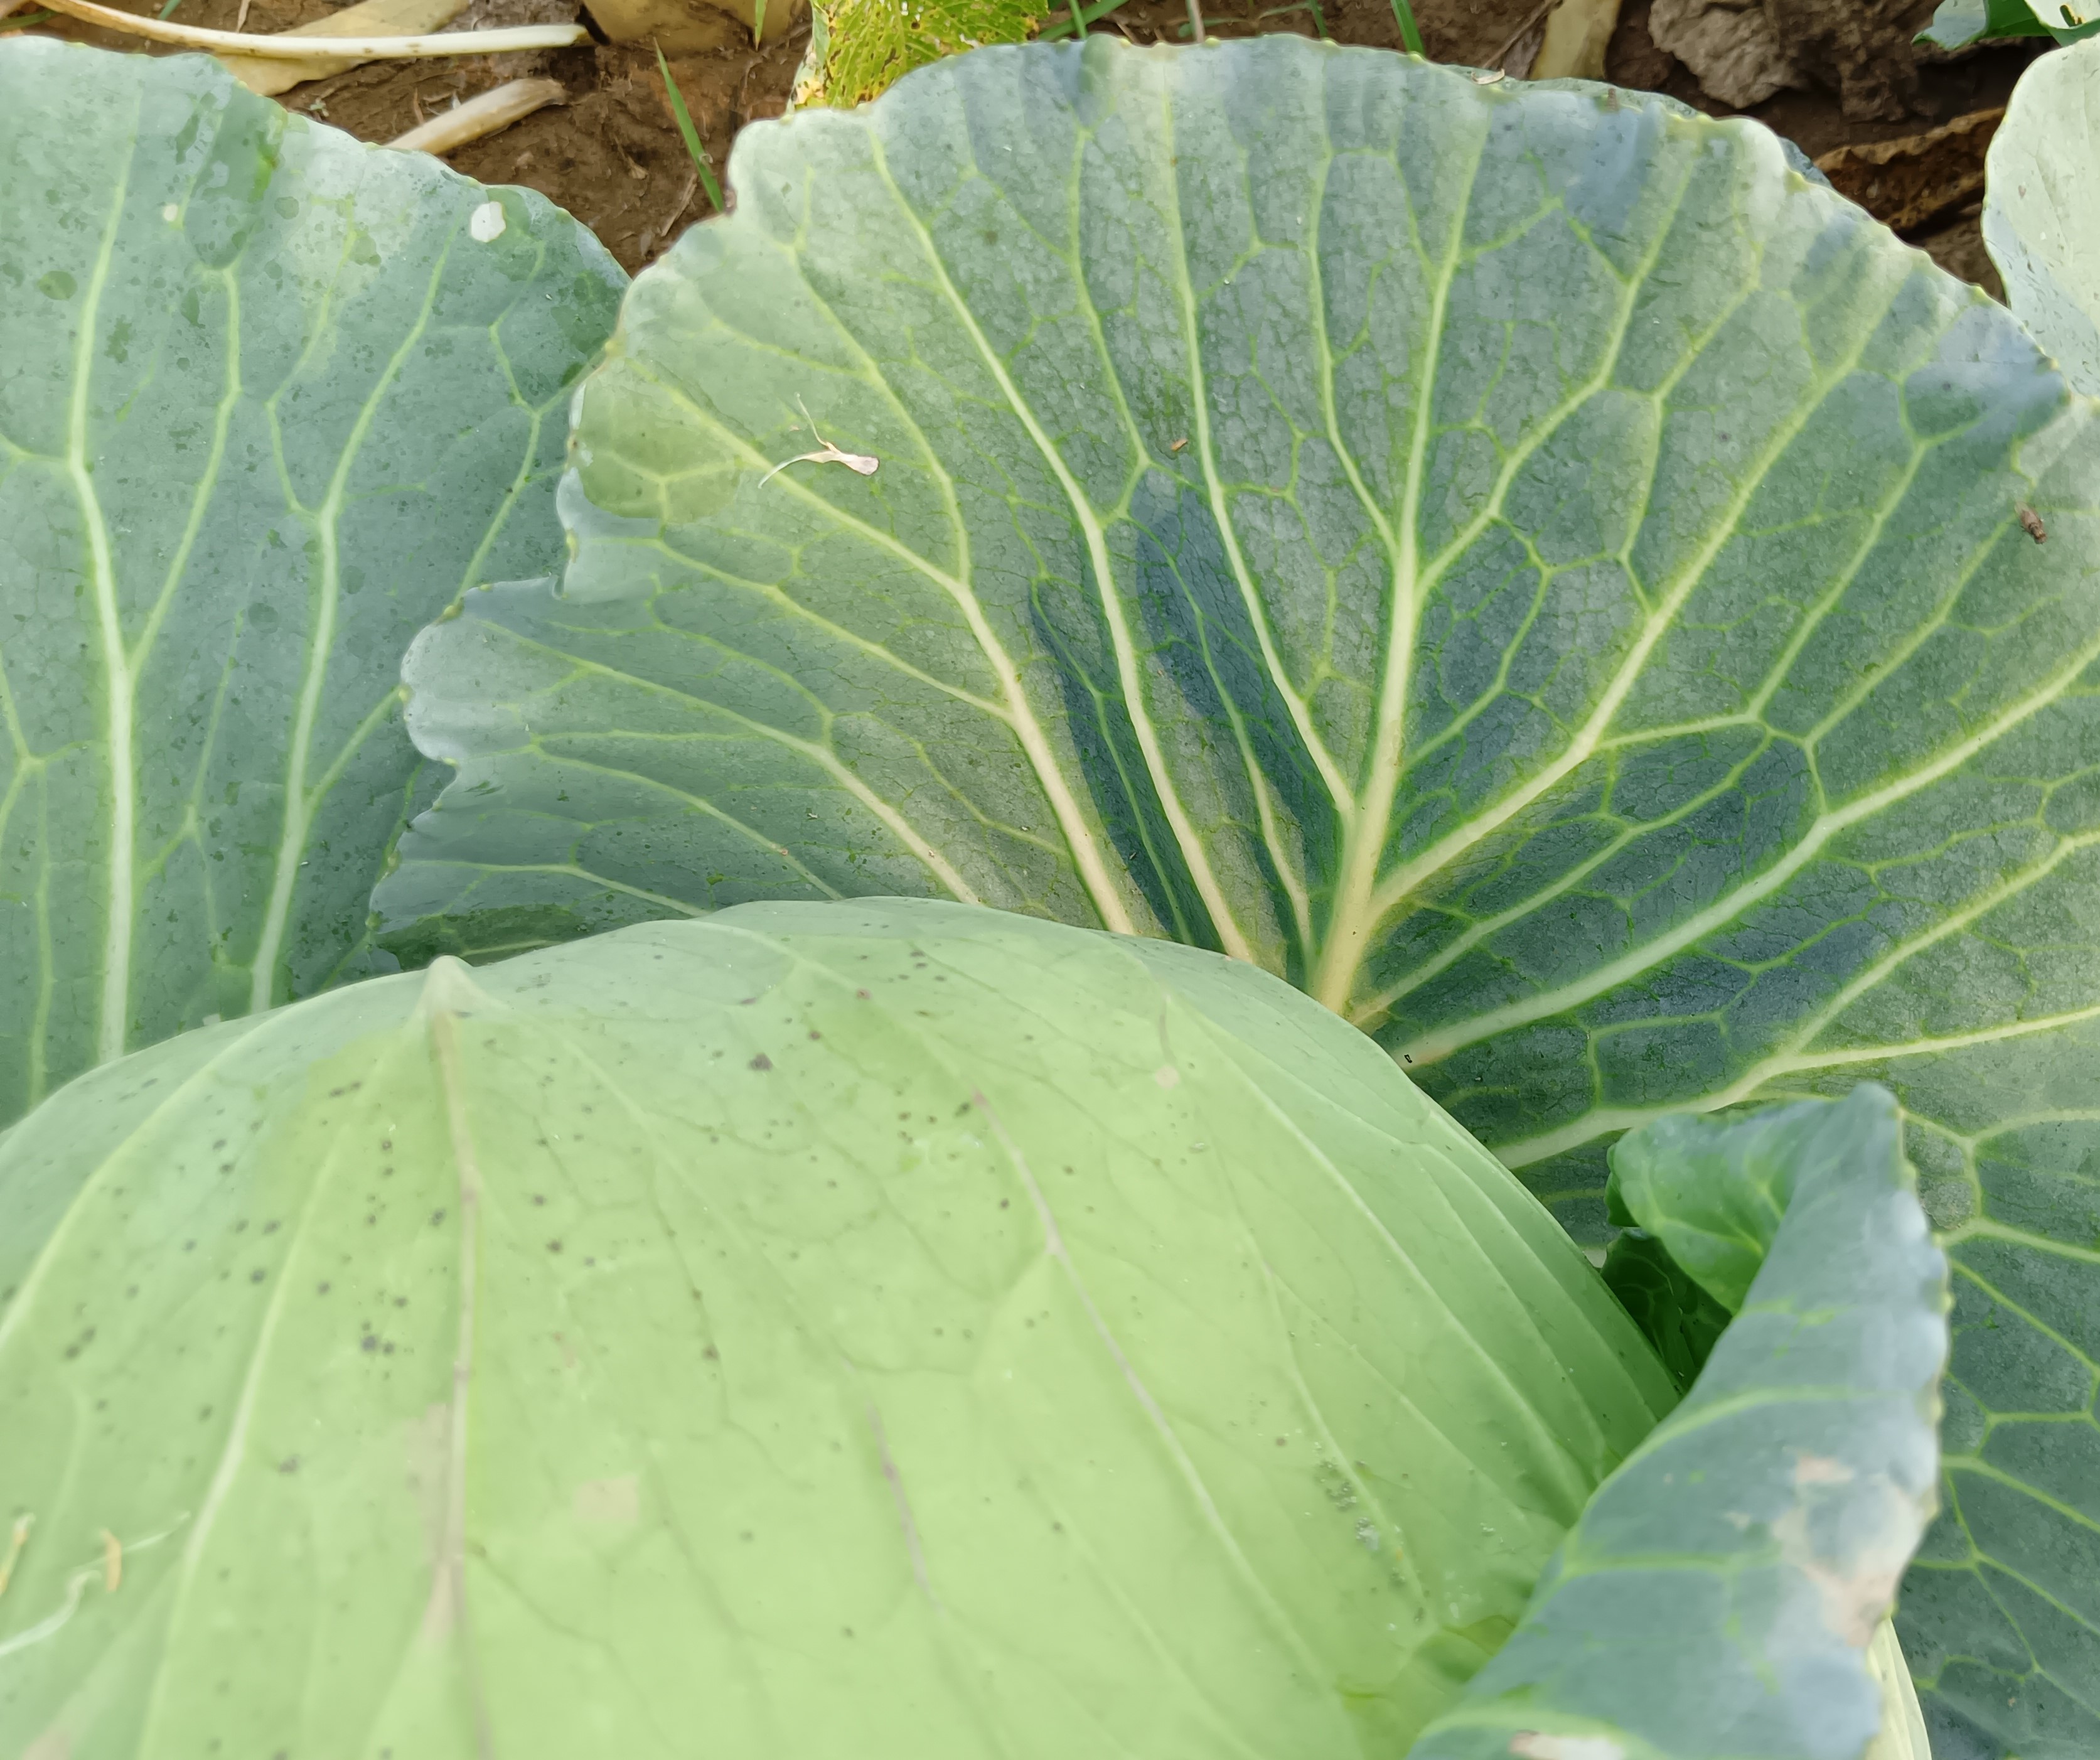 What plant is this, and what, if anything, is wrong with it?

cabbage, healthy
